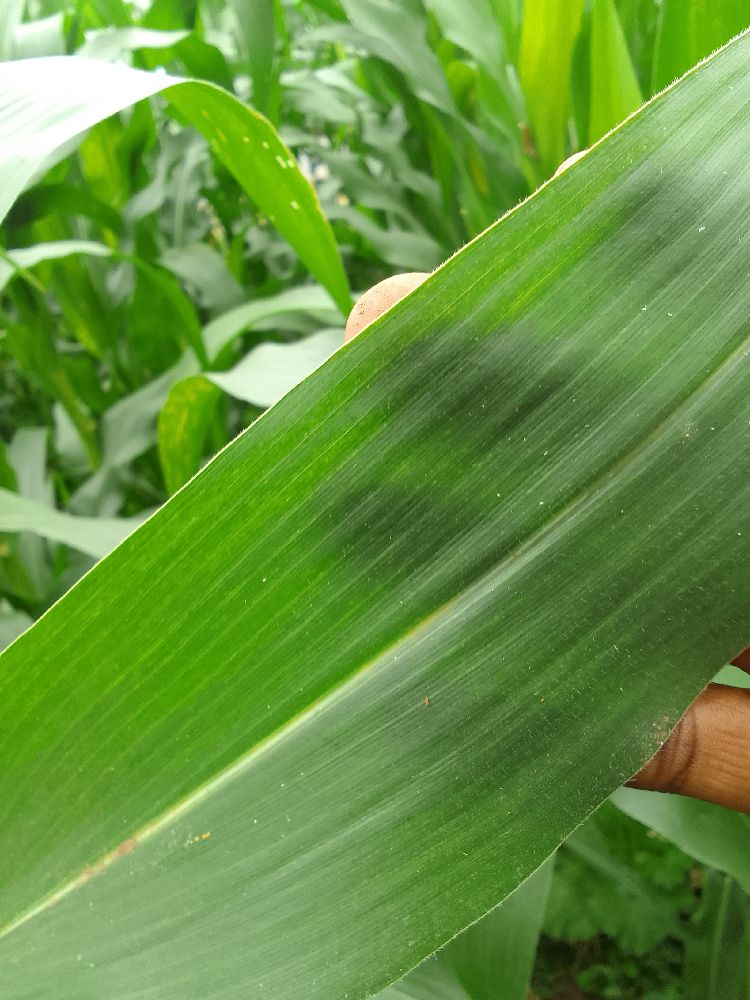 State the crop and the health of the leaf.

maize, healthy
